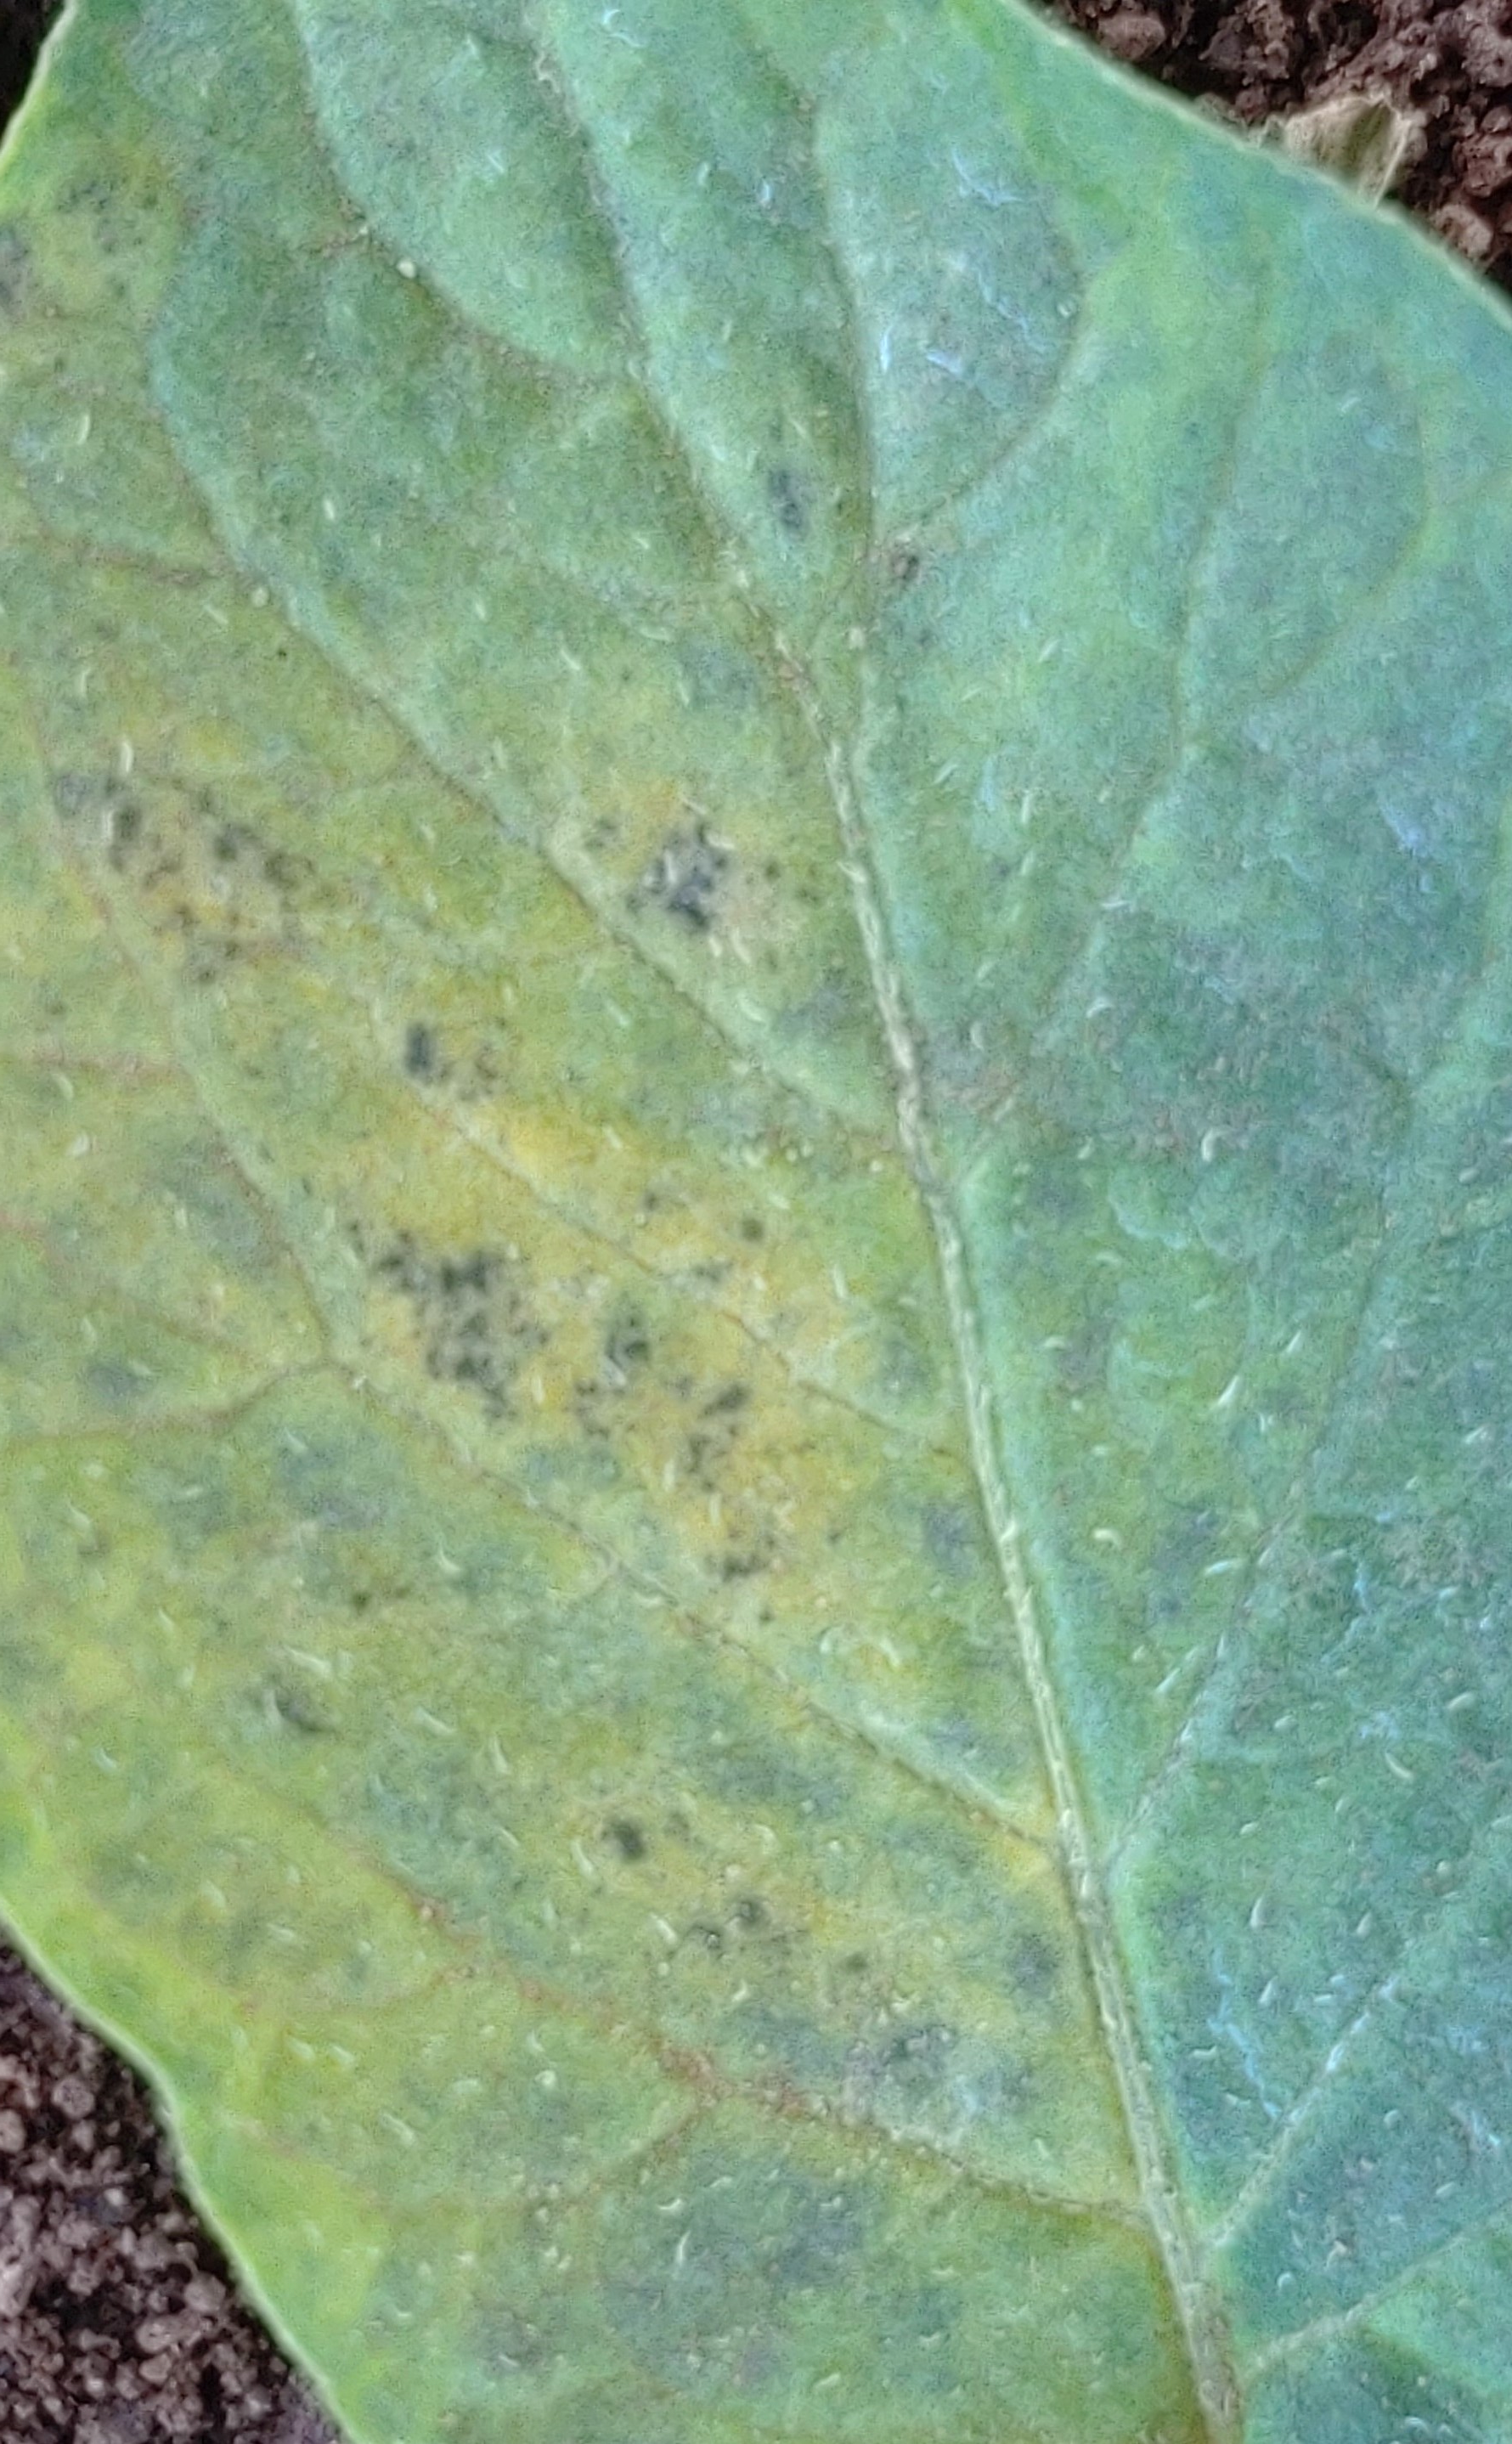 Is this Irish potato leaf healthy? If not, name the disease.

late blight
